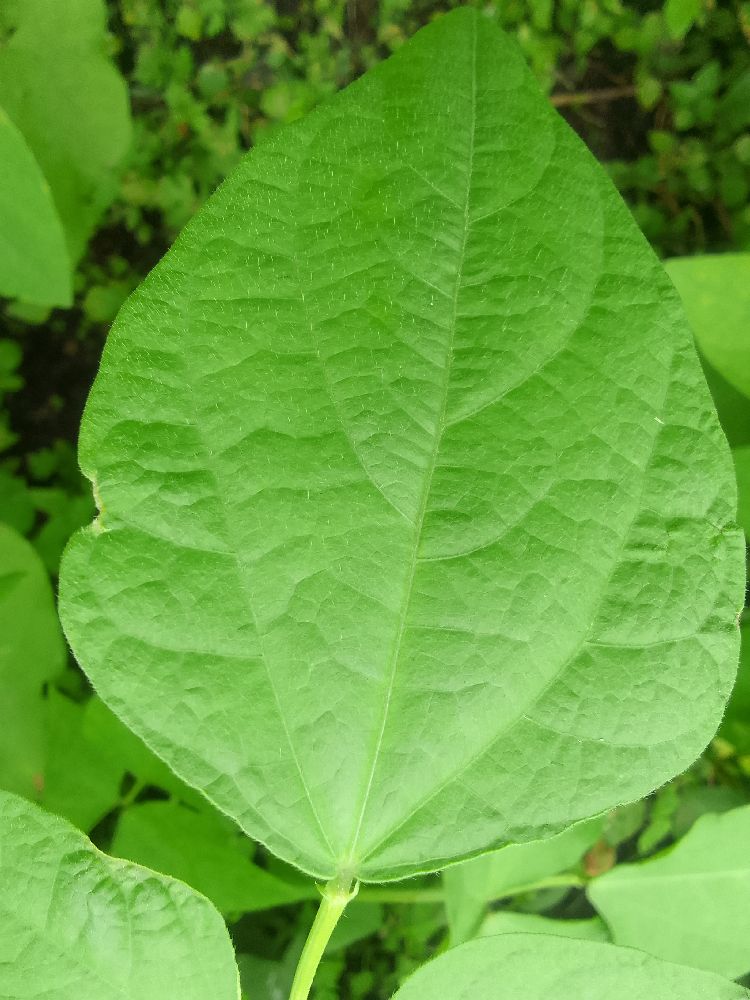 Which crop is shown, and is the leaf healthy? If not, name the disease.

common bean, healthy
